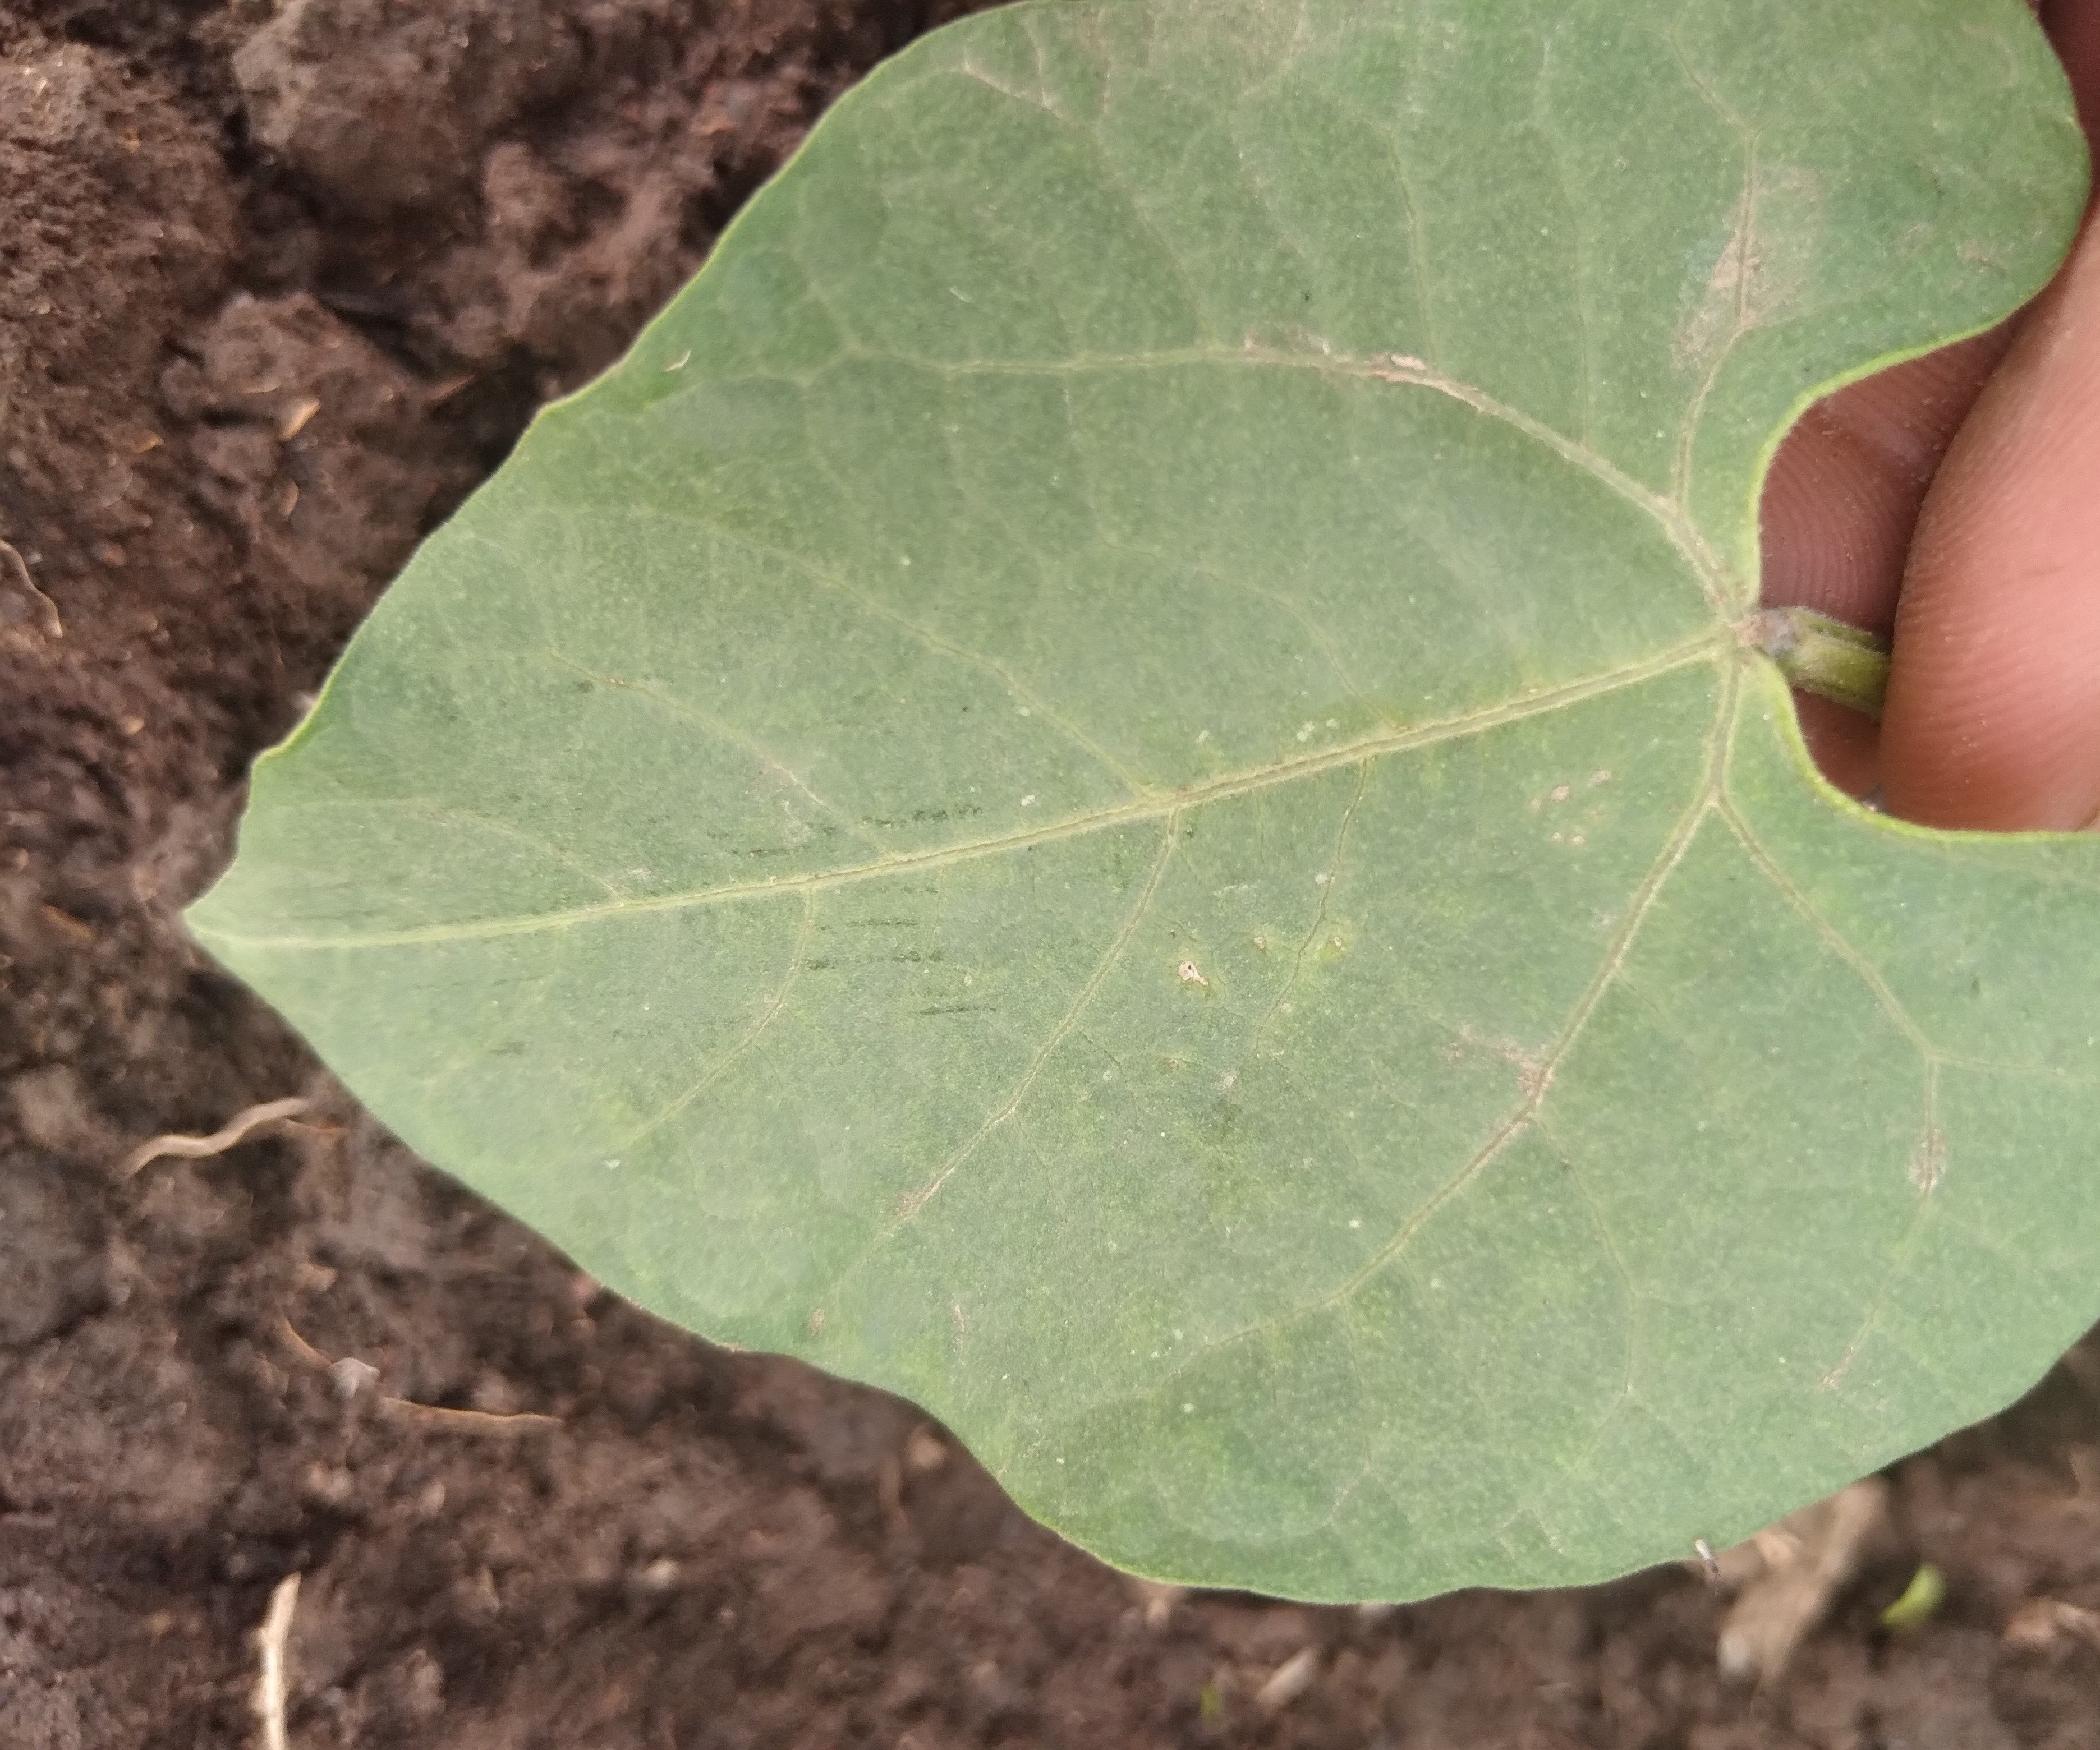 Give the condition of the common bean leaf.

healthy
